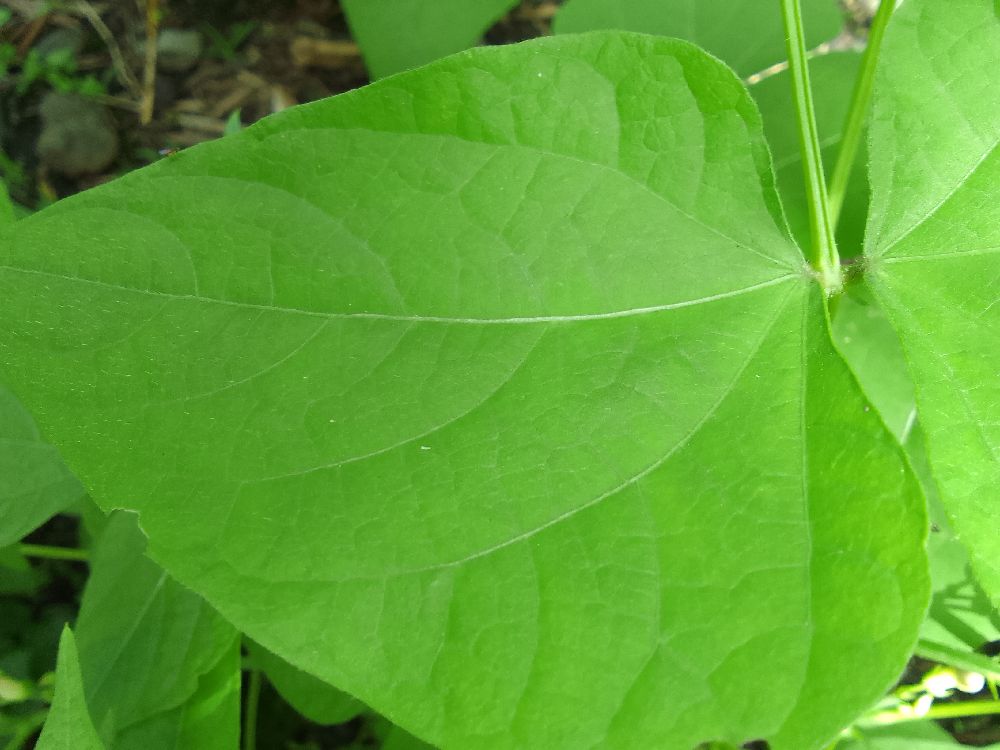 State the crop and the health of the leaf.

common bean, healthy
